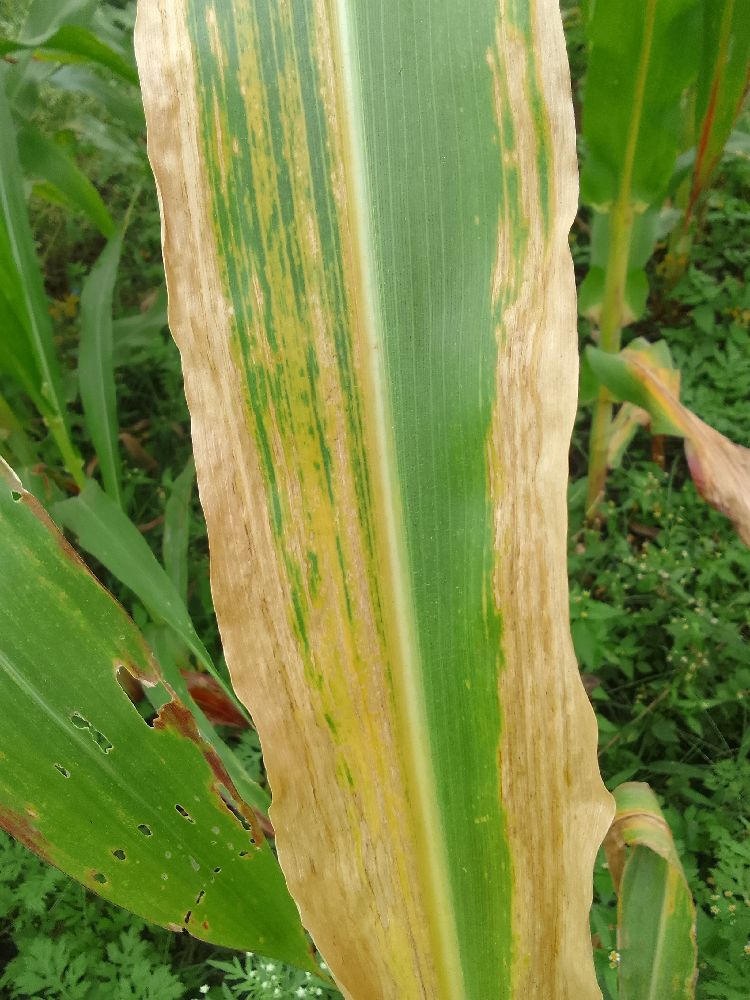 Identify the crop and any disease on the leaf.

maize, maize lethal necrosis
